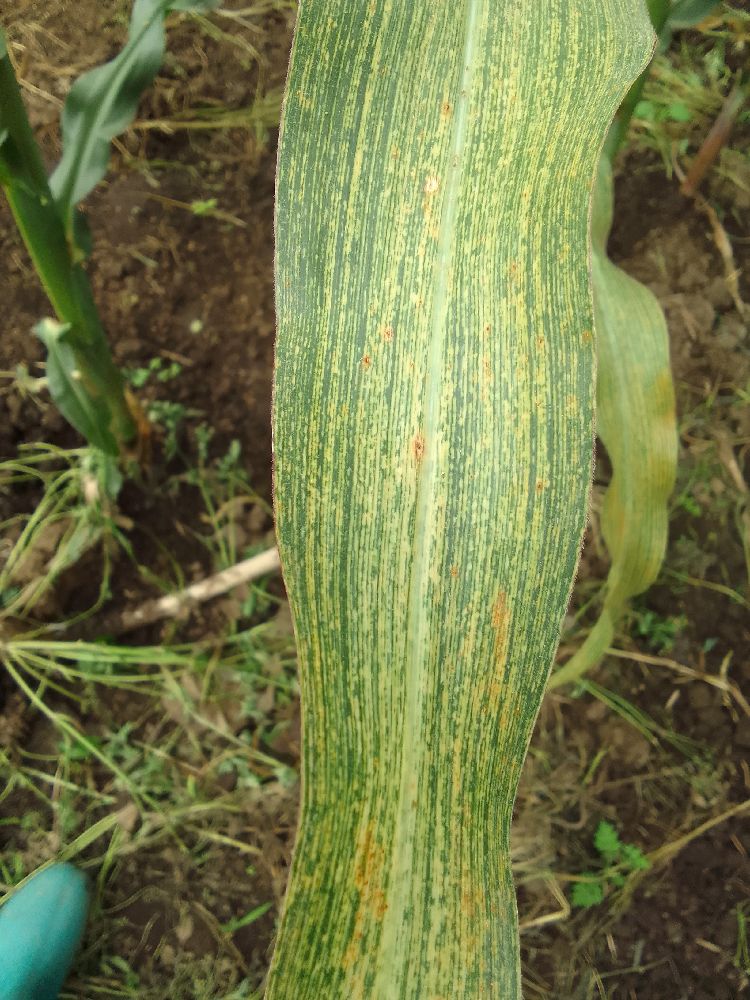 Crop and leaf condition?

maize, maize streak virus
